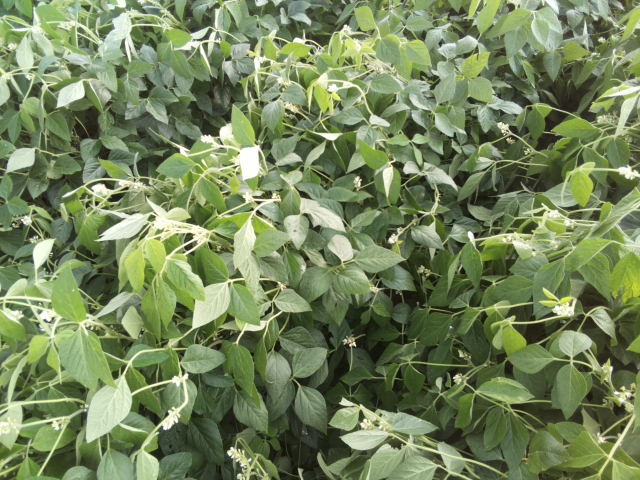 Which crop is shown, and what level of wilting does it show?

soybean, slight leaflet or petiole turgor loss in upper canopy
